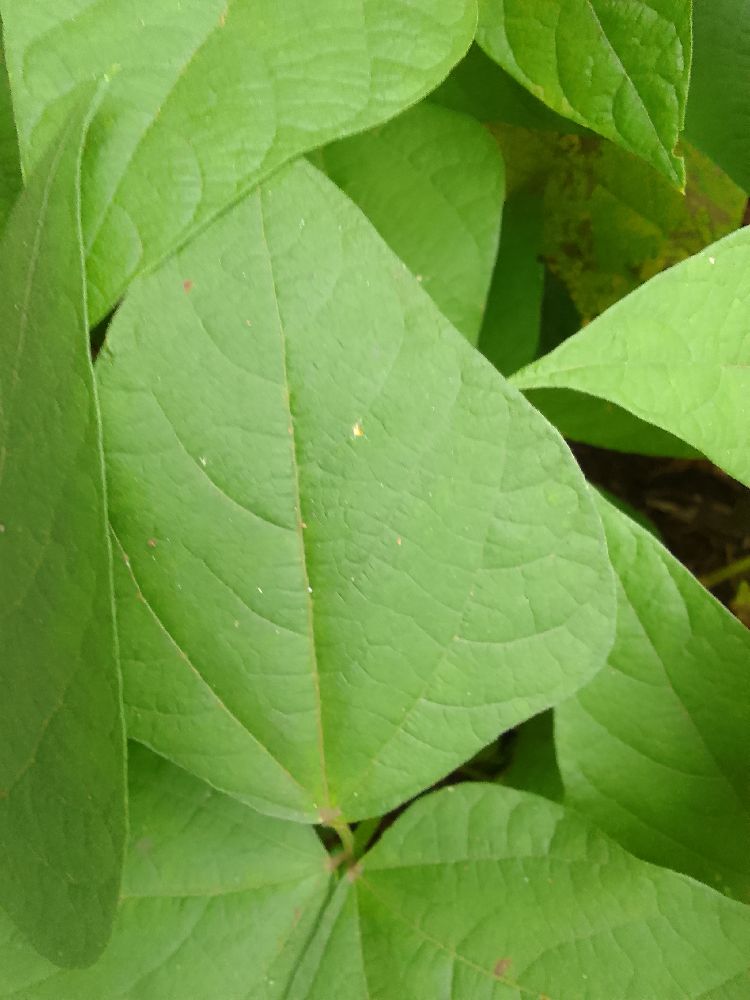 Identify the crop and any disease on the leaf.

common bean, healthy
